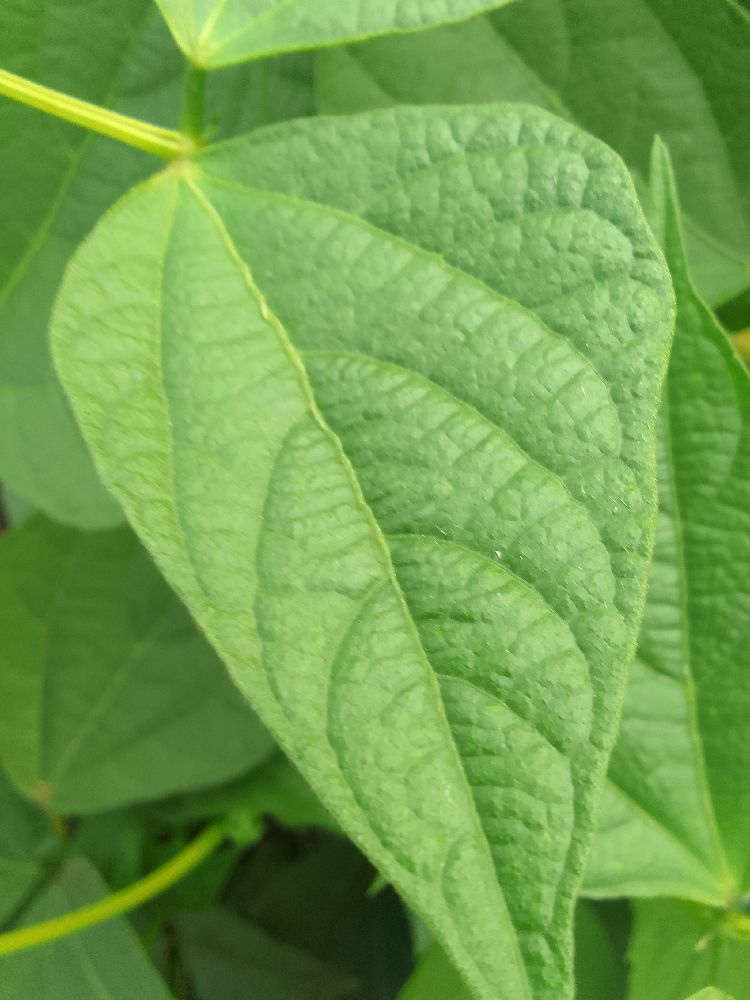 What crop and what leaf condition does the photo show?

common bean, healthy
